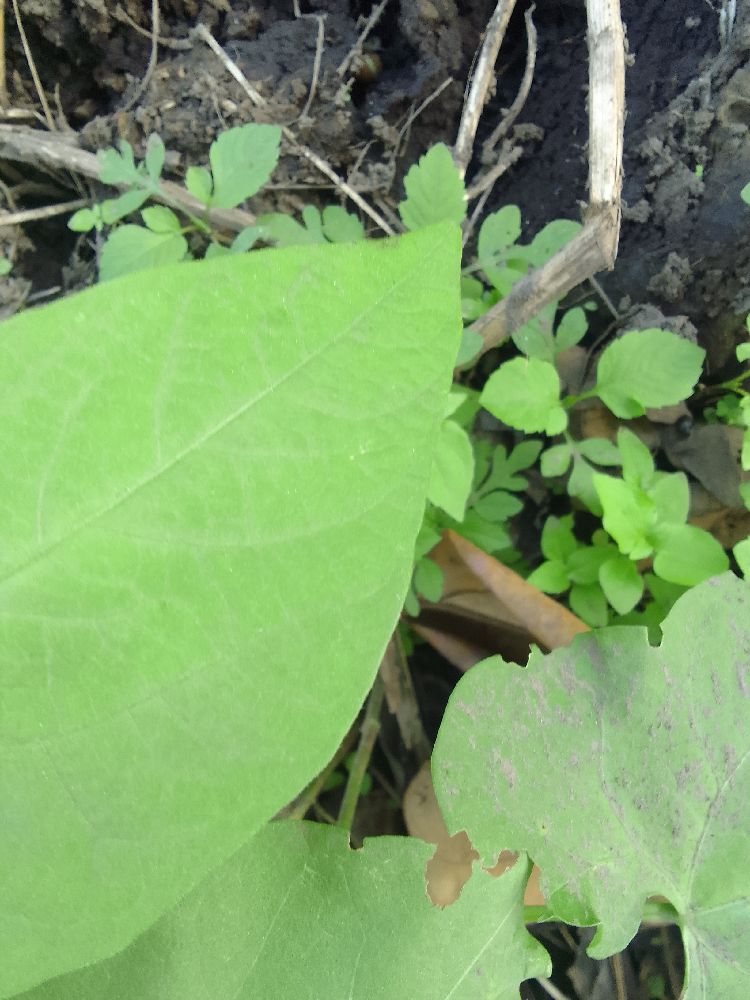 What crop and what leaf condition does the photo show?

common bean, healthy
